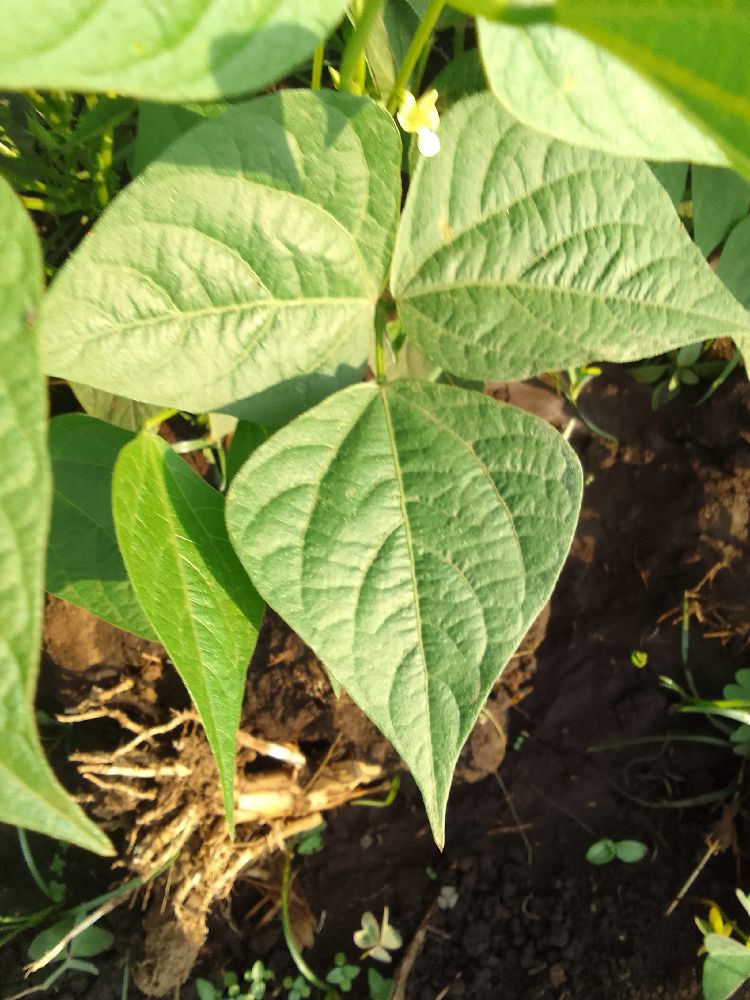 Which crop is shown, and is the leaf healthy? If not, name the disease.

common bean, healthy
